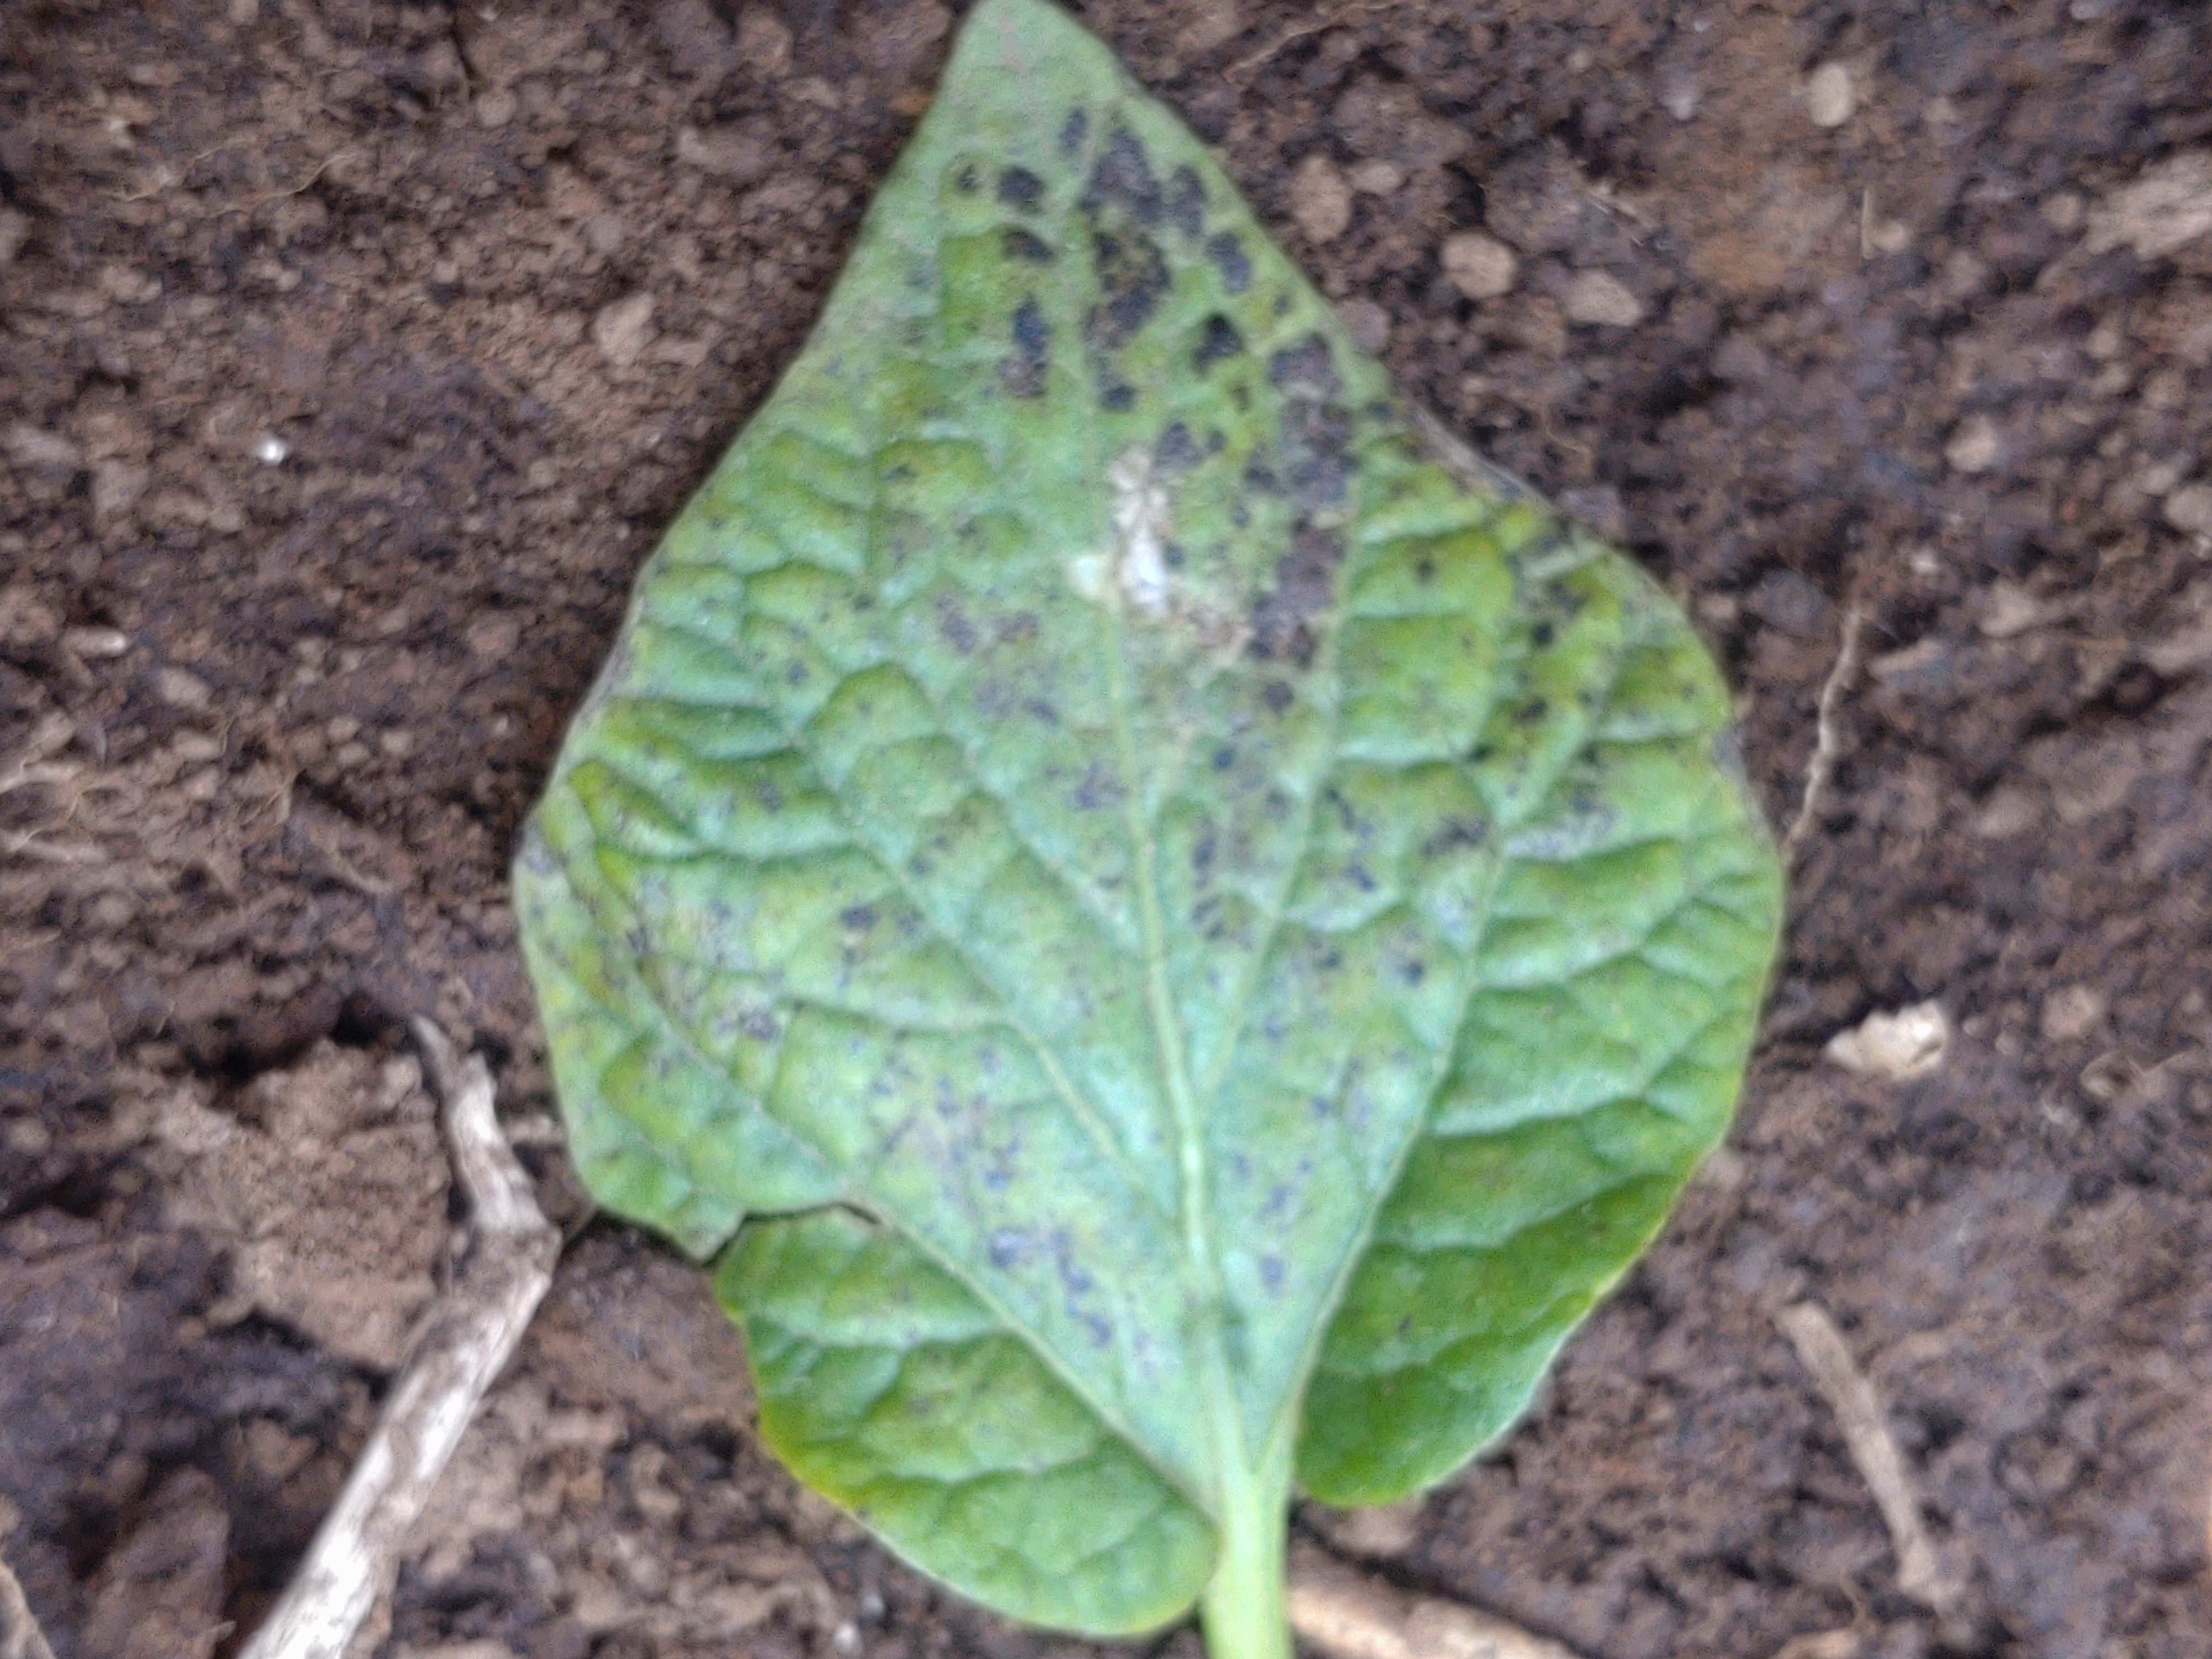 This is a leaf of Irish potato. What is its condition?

late blight
